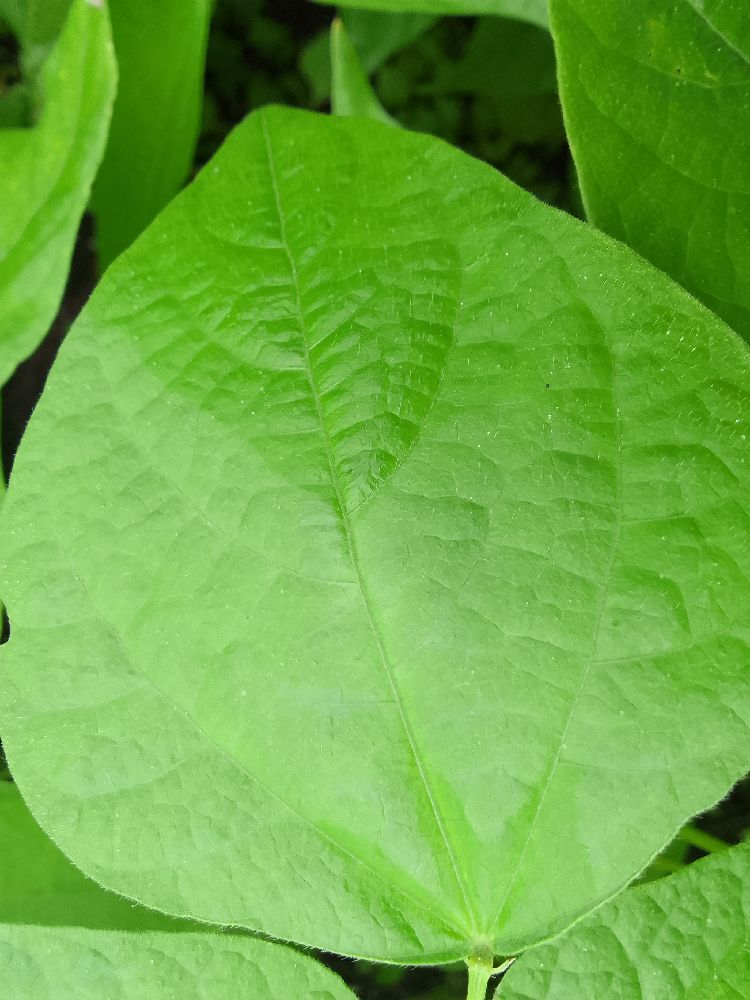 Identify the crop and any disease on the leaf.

common bean, healthy
